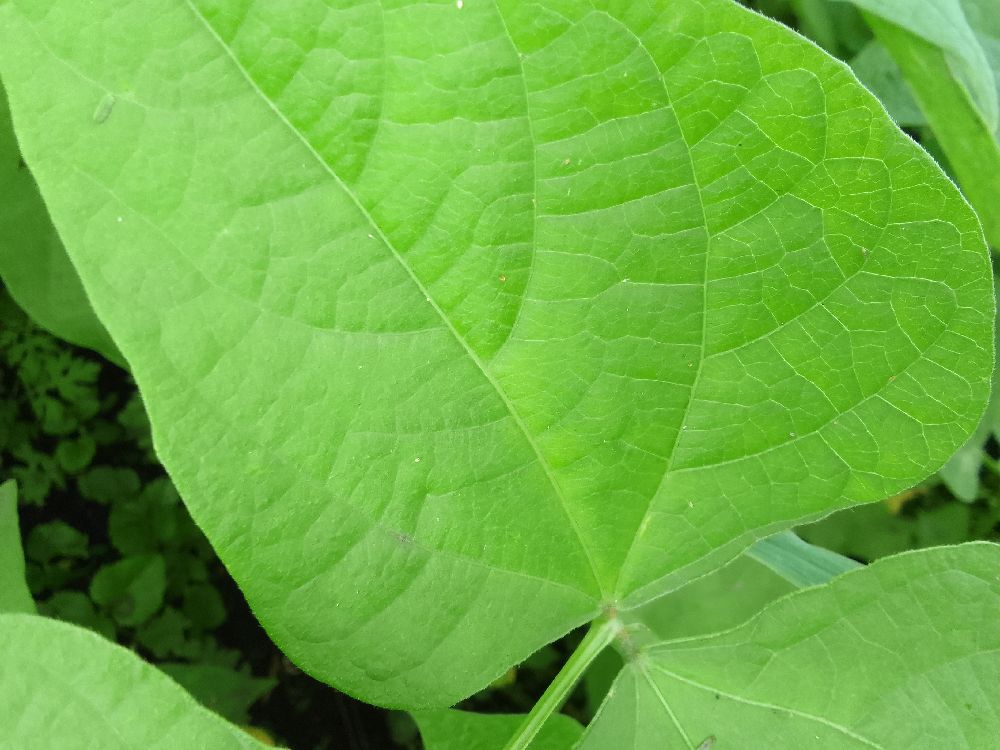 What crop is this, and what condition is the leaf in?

common bean, healthy
